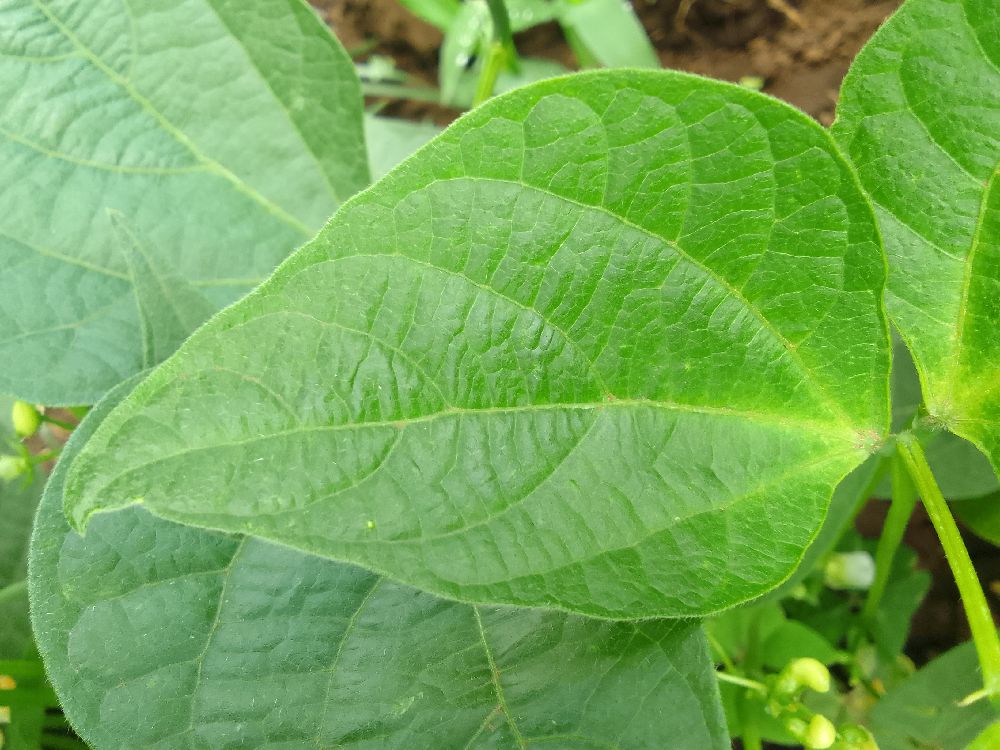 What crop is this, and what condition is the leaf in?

common bean, healthy
